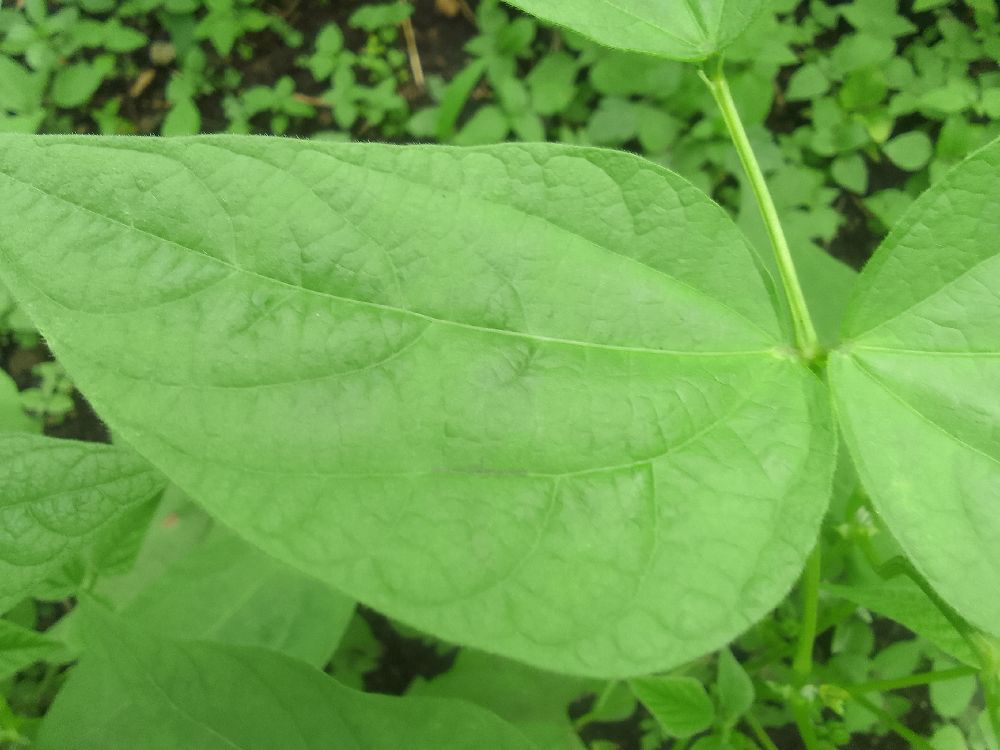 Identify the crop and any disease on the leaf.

common bean, healthy
